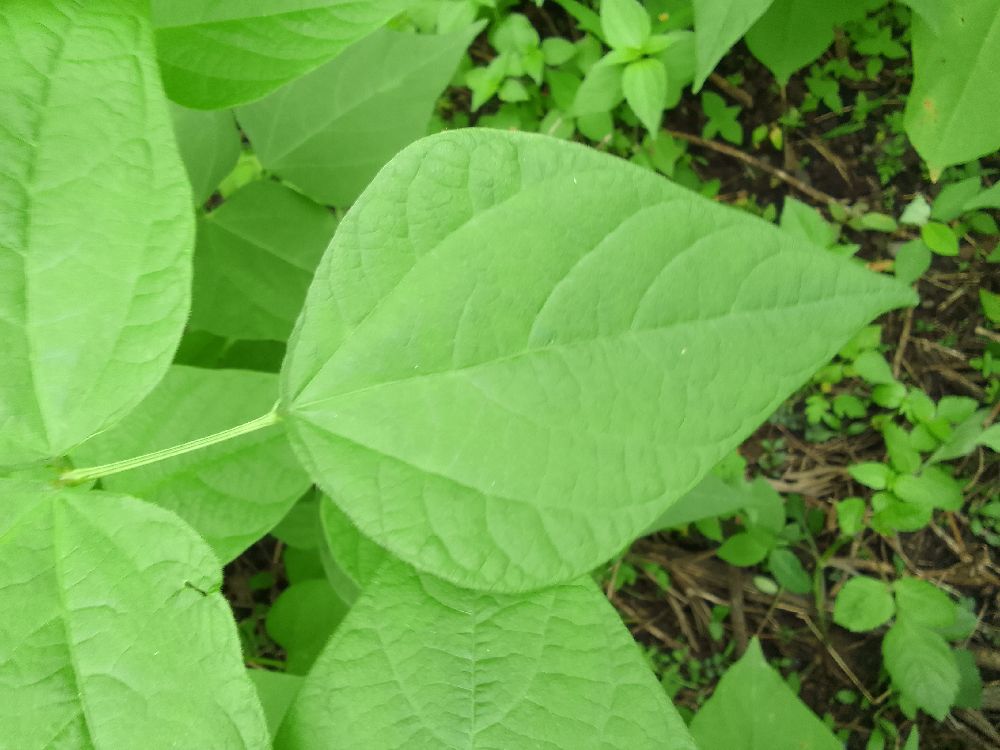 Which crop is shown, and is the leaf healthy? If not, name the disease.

common bean, healthy
